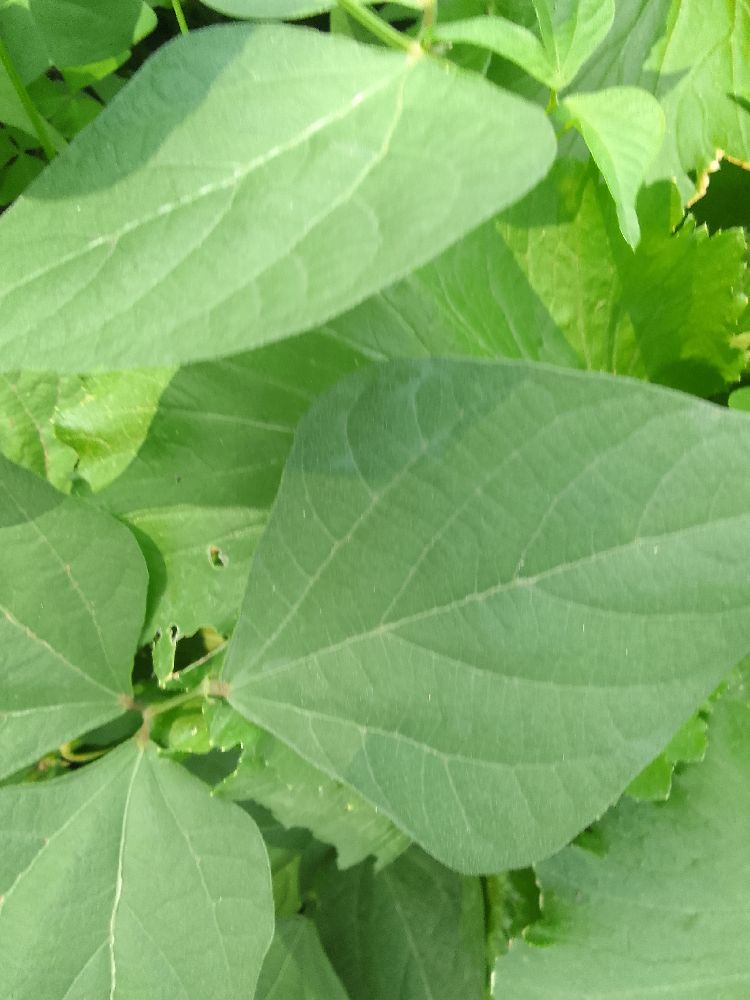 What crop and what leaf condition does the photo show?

common bean, healthy
